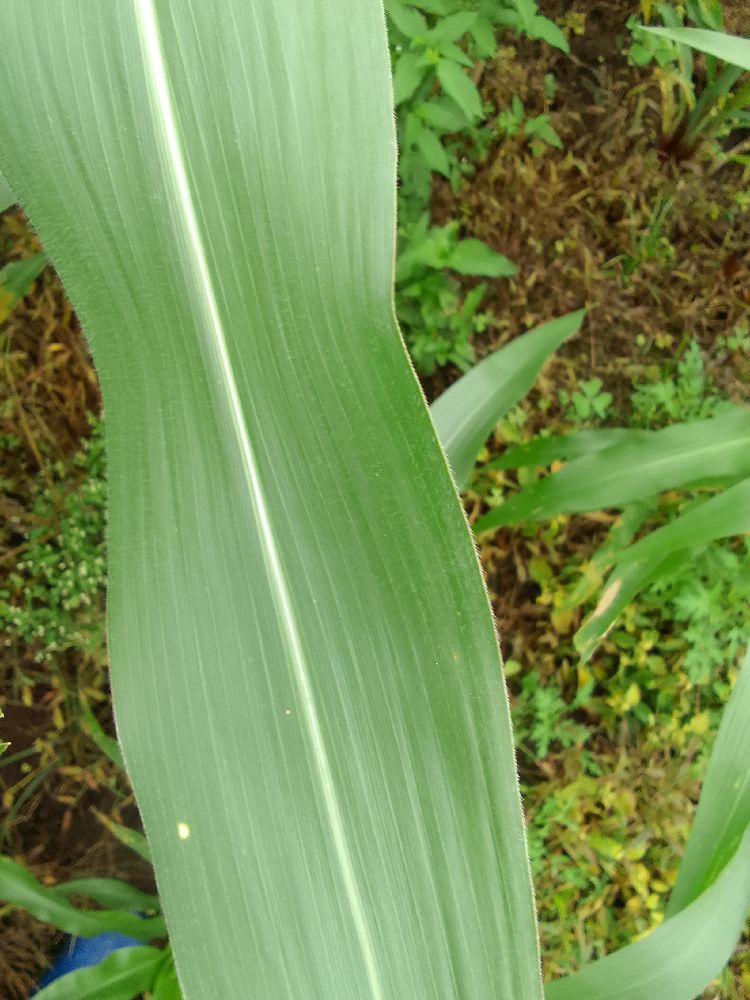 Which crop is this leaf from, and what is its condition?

maize, healthy
